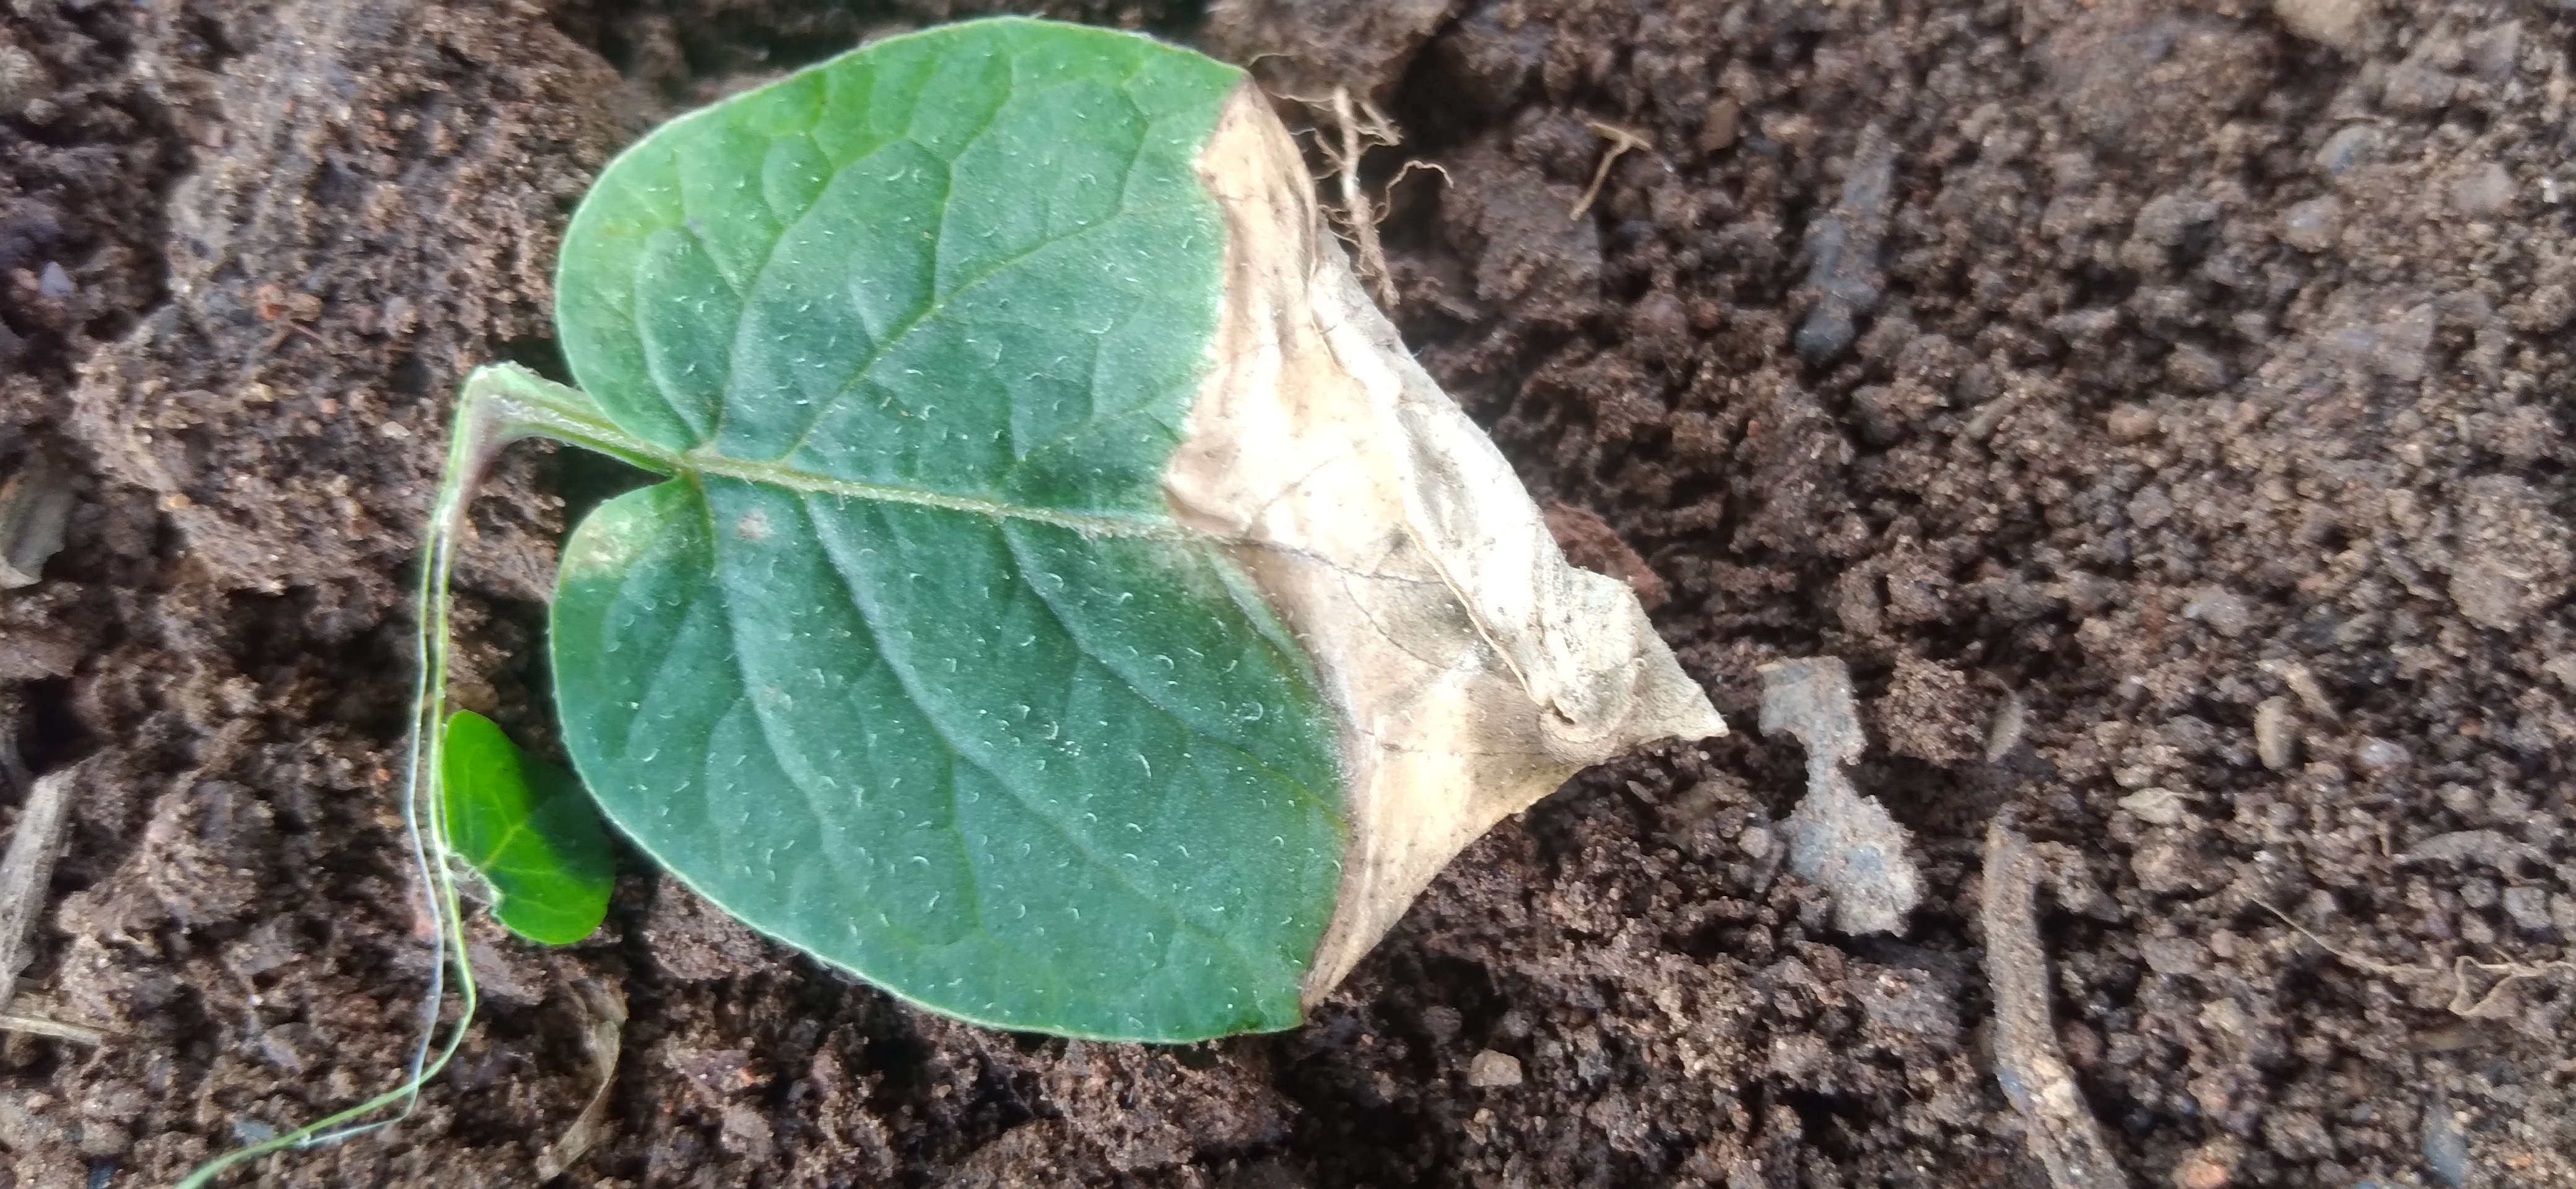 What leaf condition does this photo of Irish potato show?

early blight
